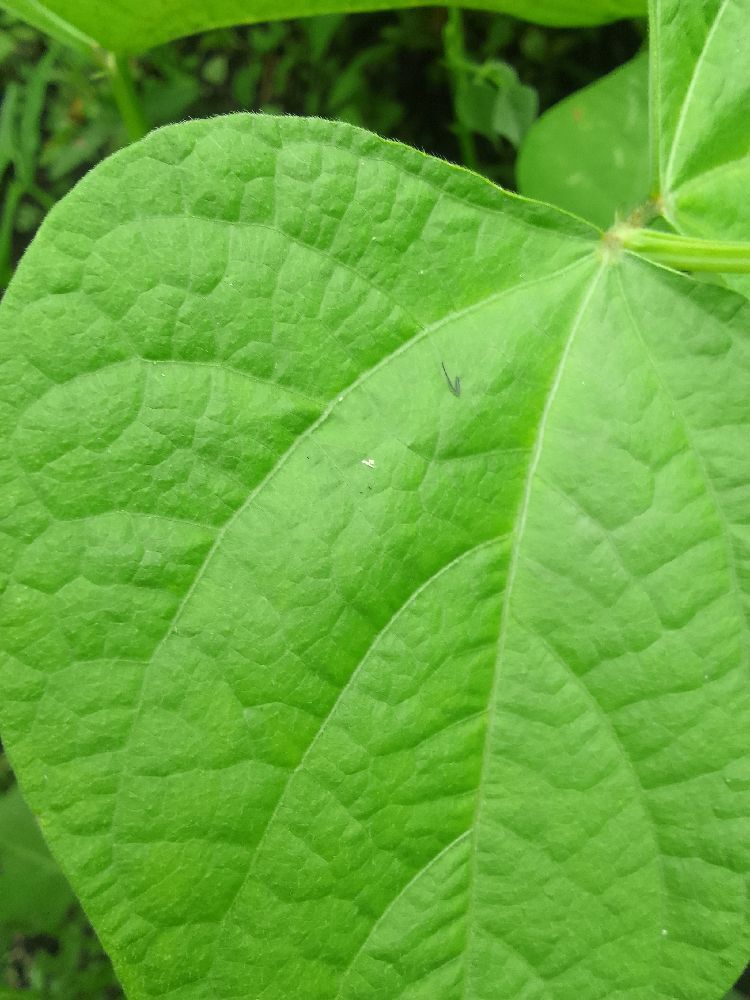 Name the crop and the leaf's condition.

common bean, healthy
